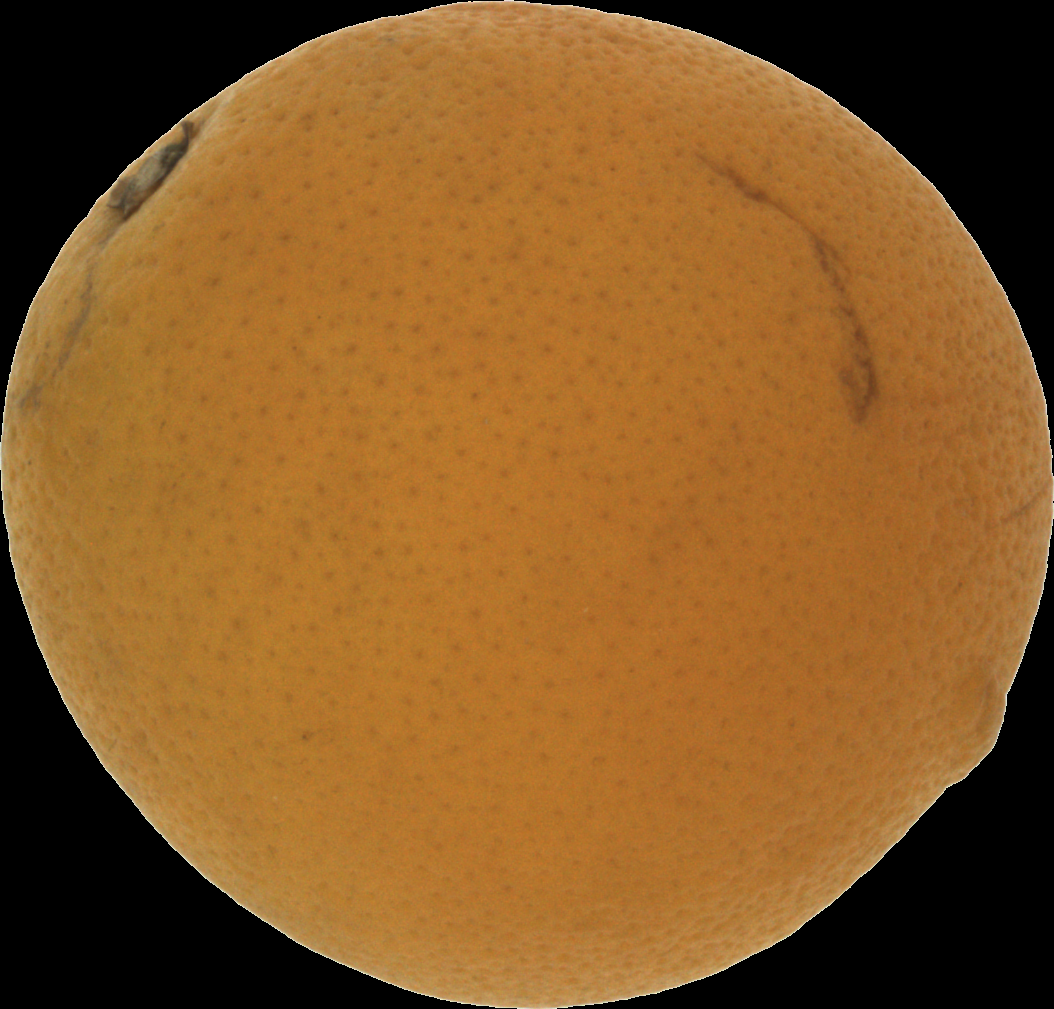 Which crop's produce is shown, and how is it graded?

orange, bad
